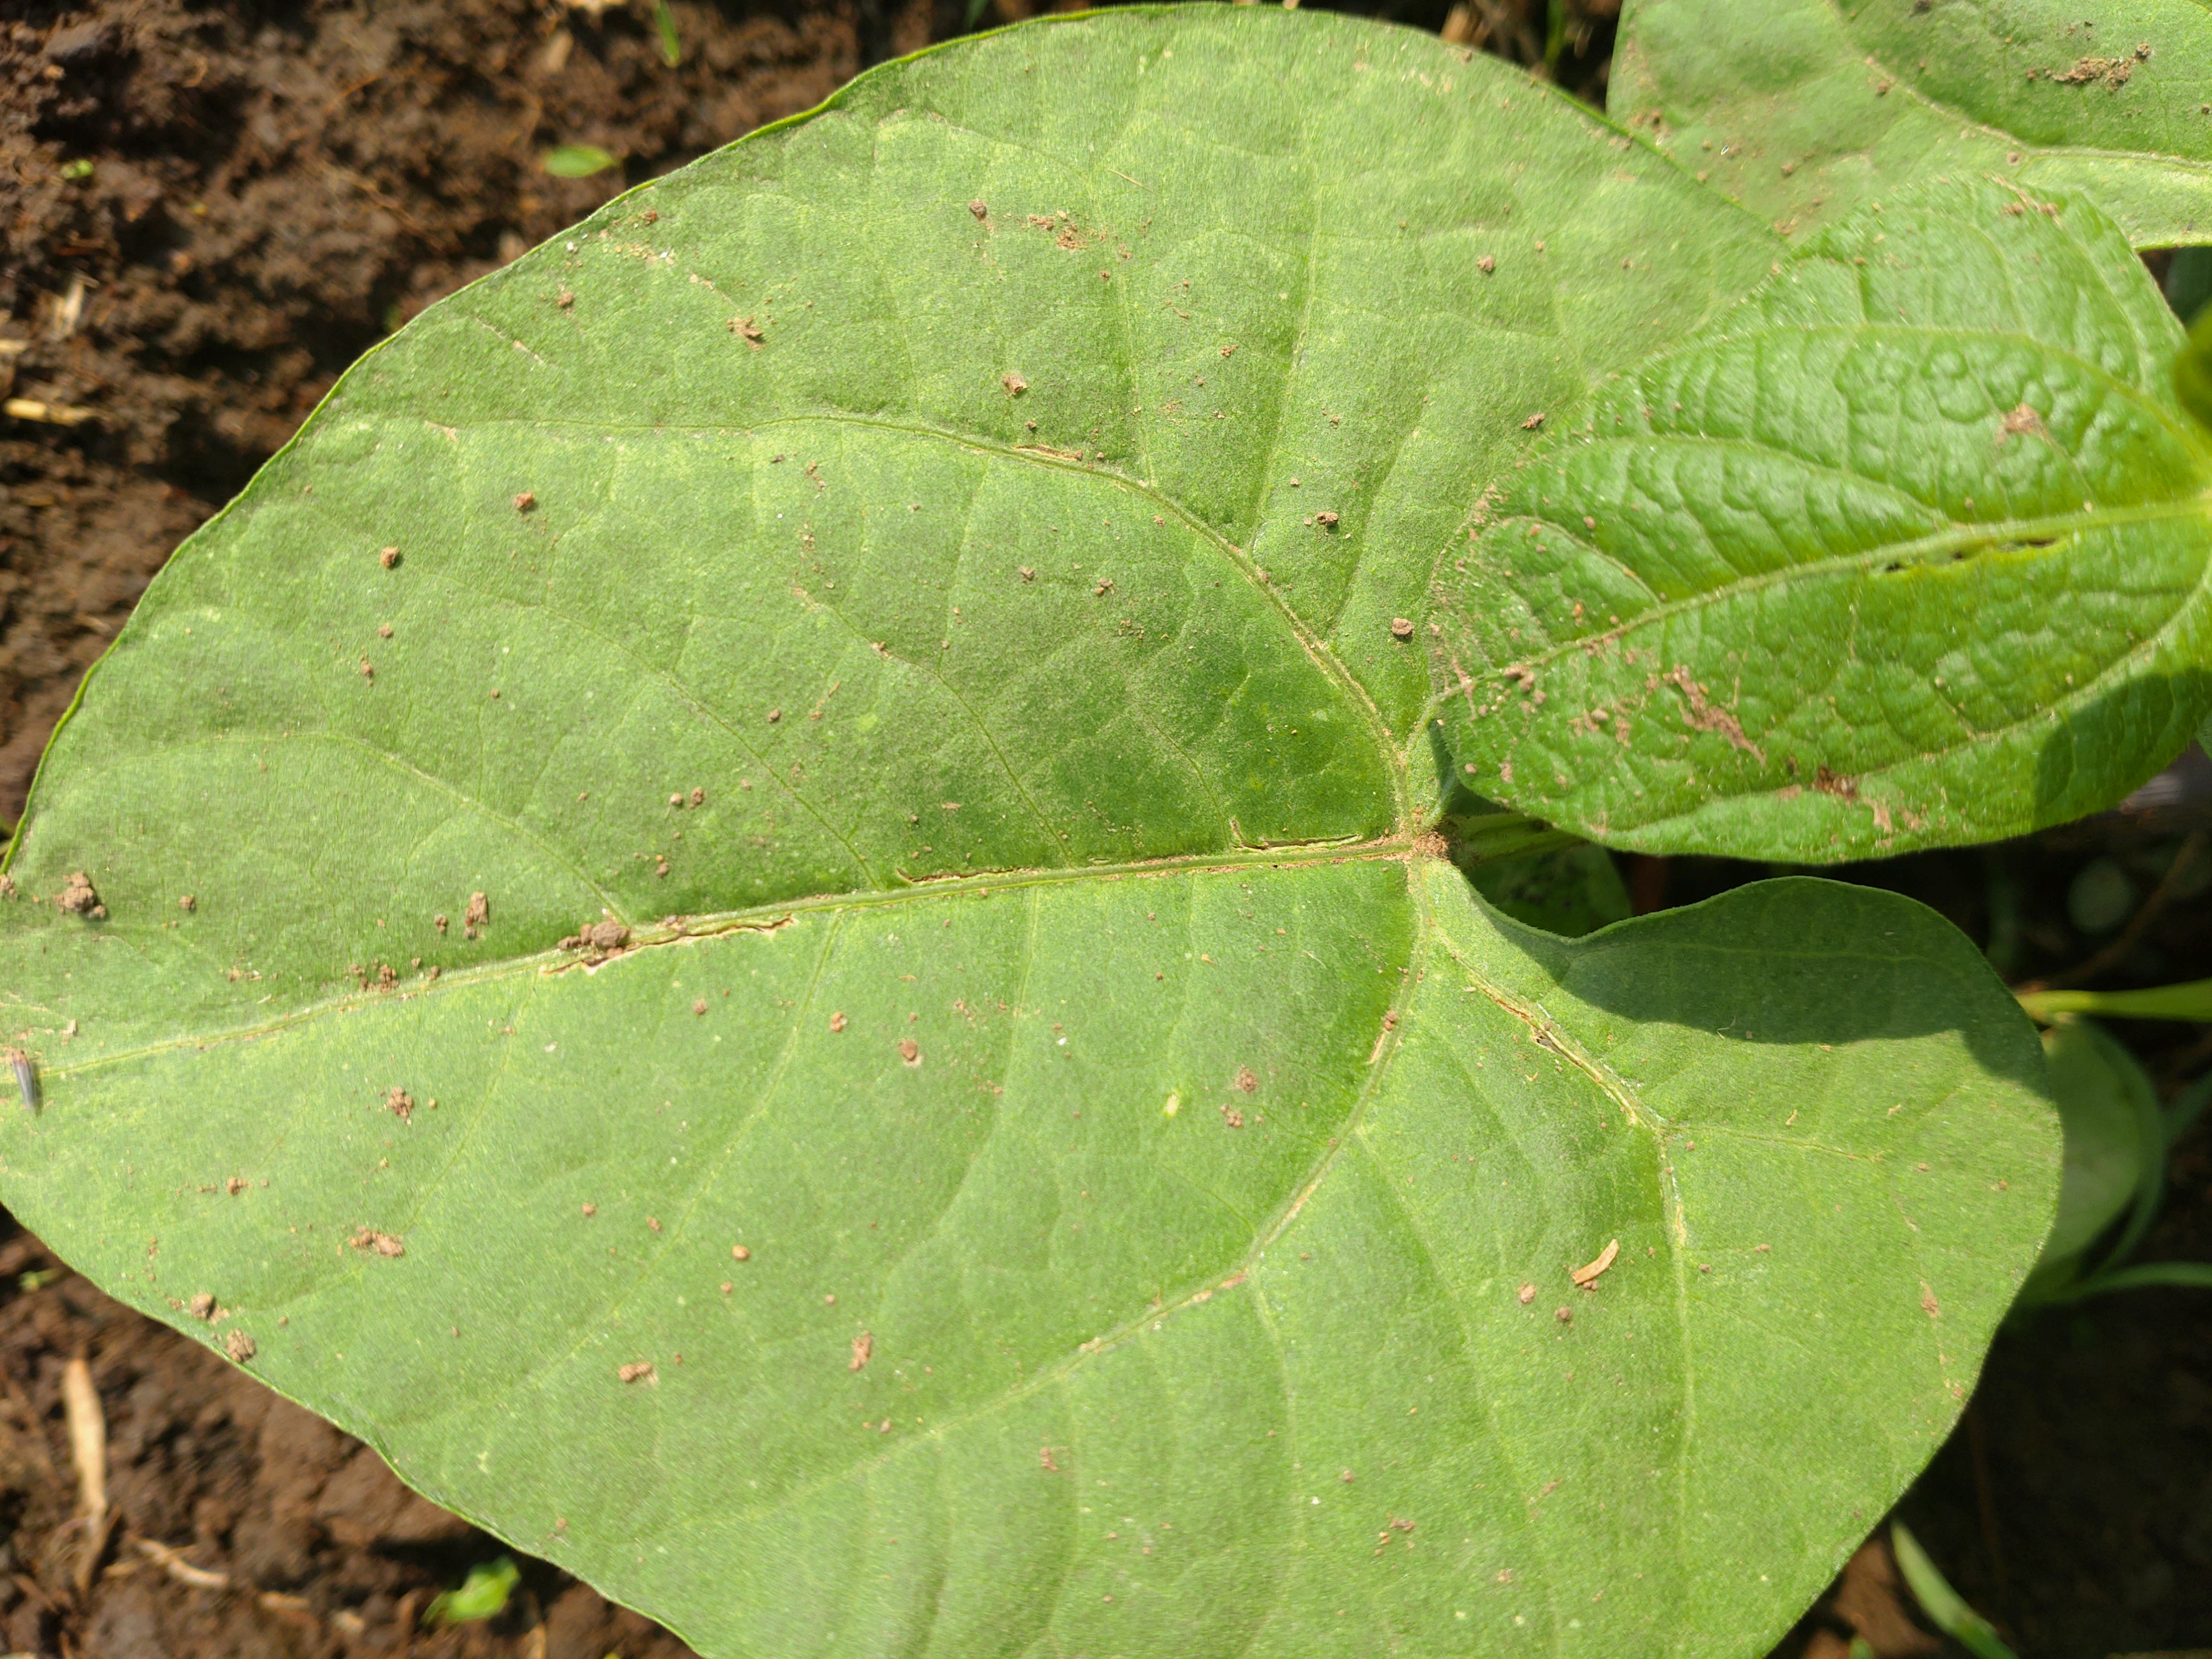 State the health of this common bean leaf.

healthy
